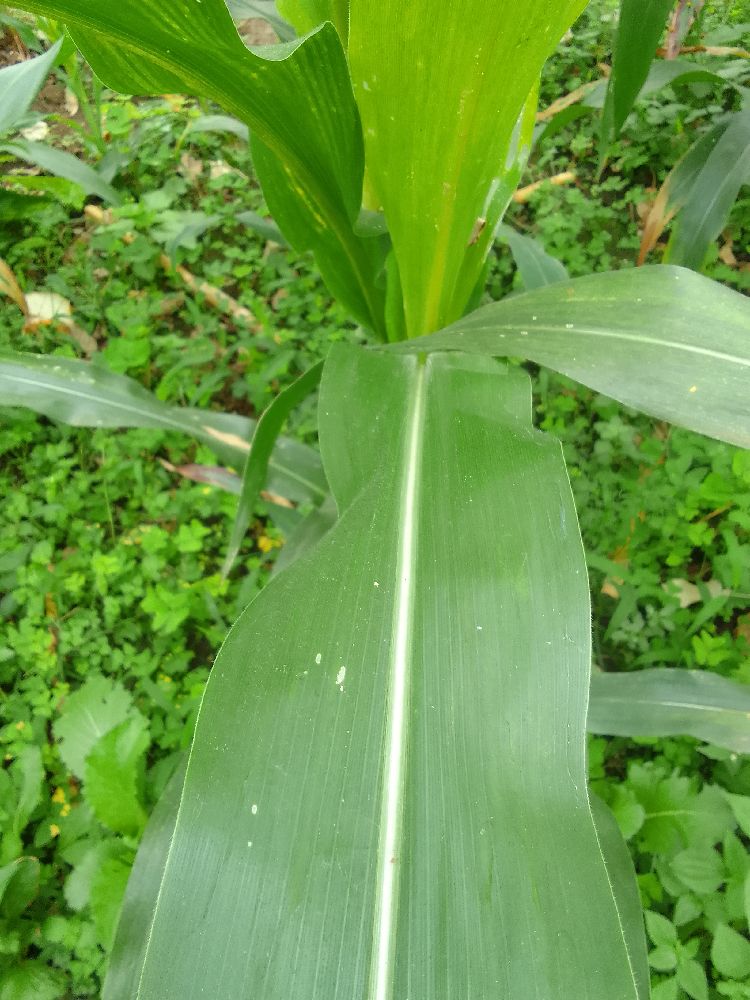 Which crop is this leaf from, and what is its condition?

maize, healthy
